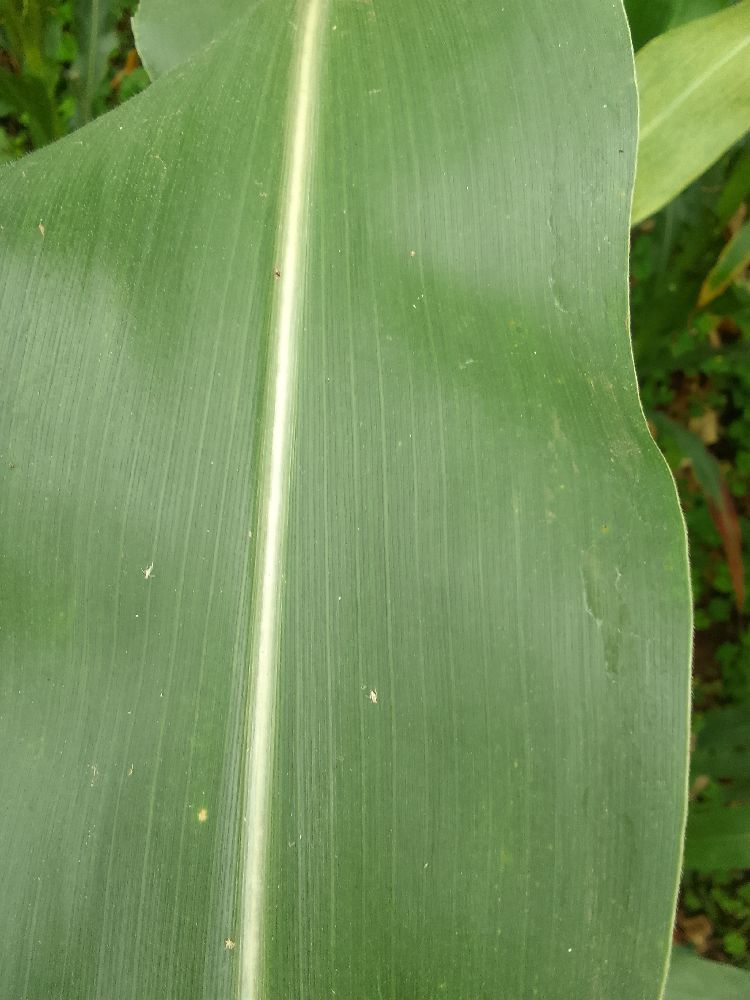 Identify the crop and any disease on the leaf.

maize, healthy
